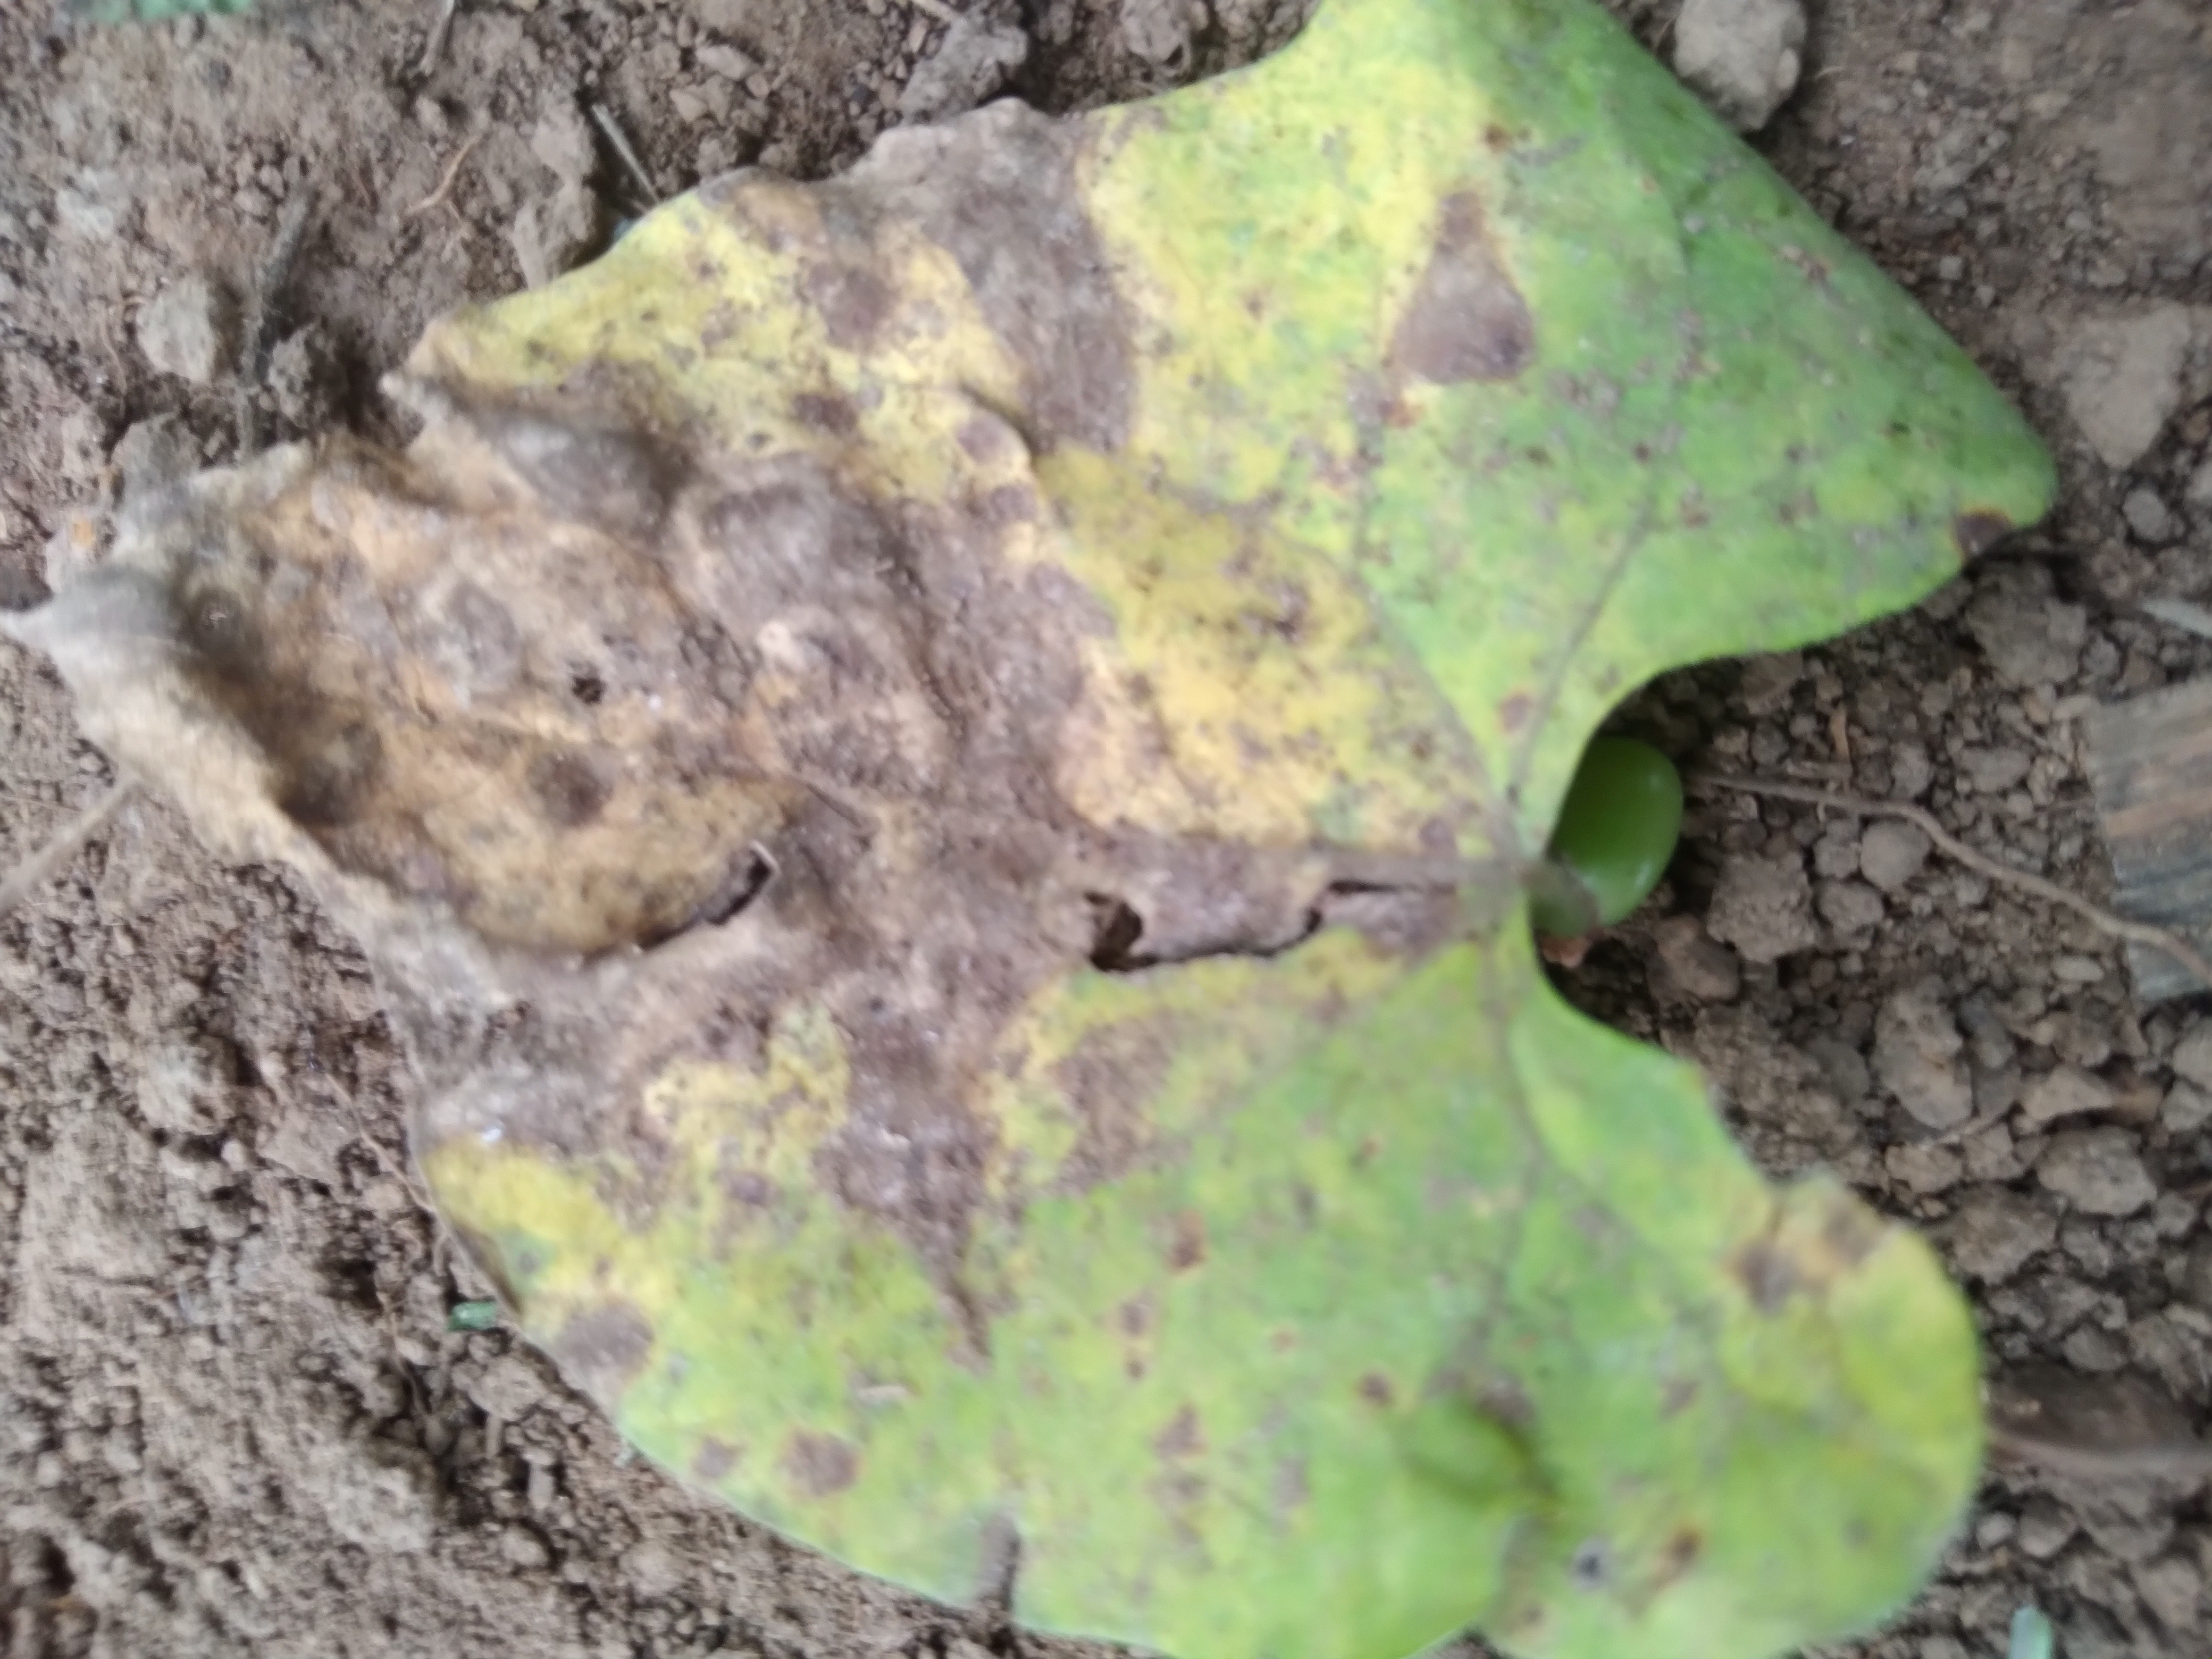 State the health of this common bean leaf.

rust
